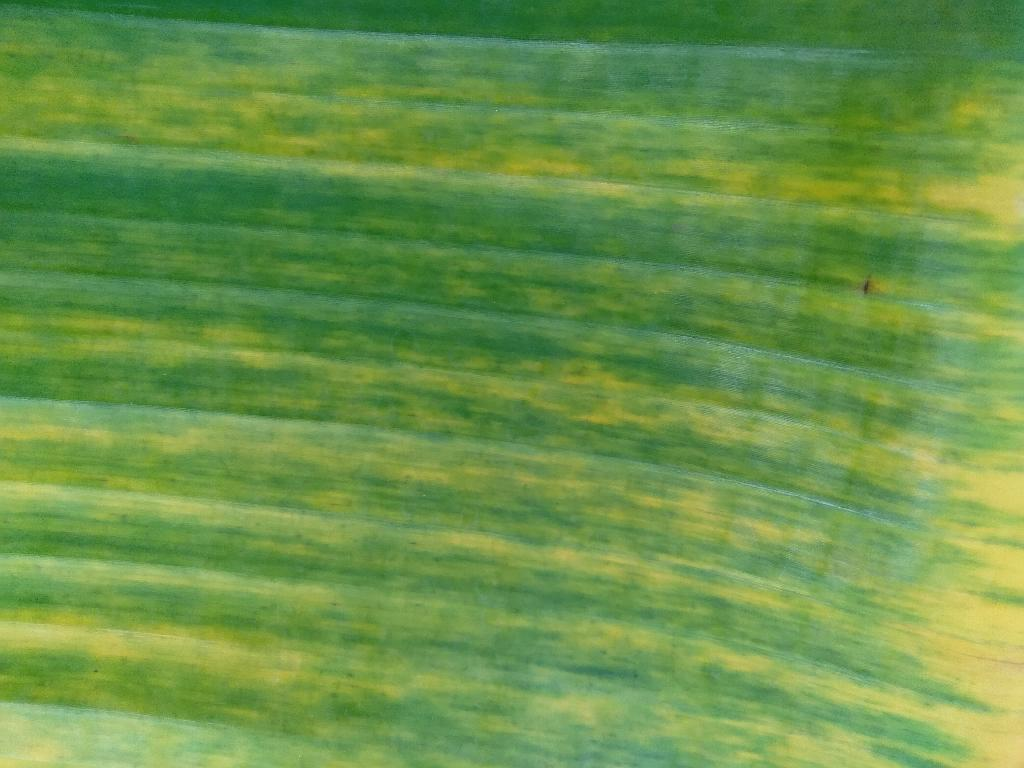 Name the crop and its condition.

banana, fusarium wilt race 1
